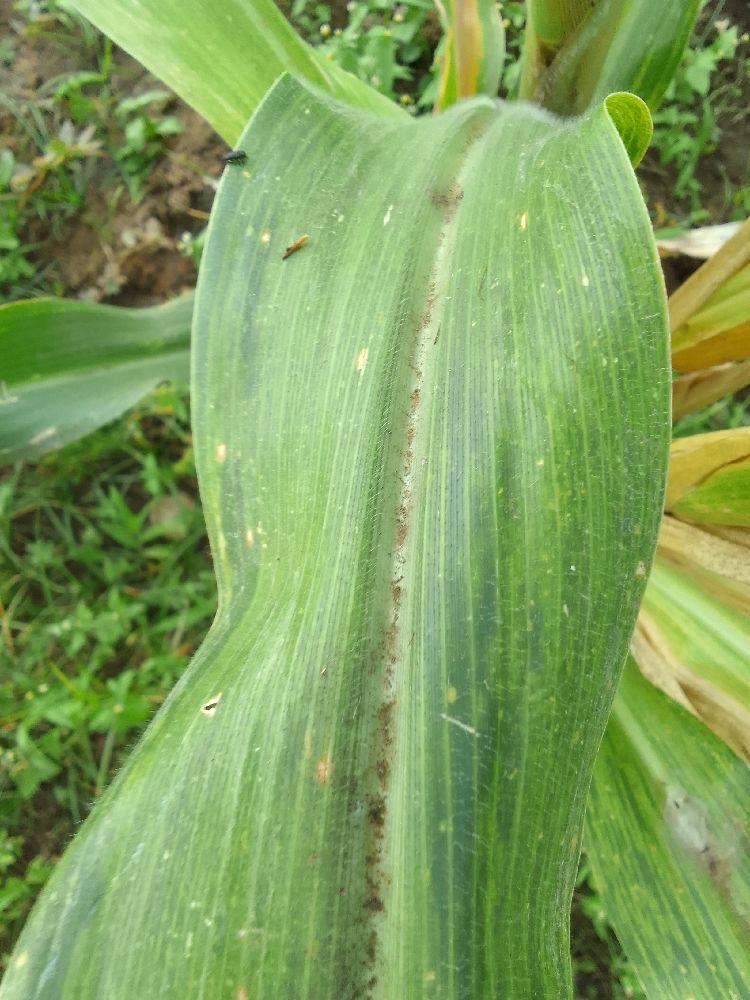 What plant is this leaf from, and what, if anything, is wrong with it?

maize, maize lethal necrosis
